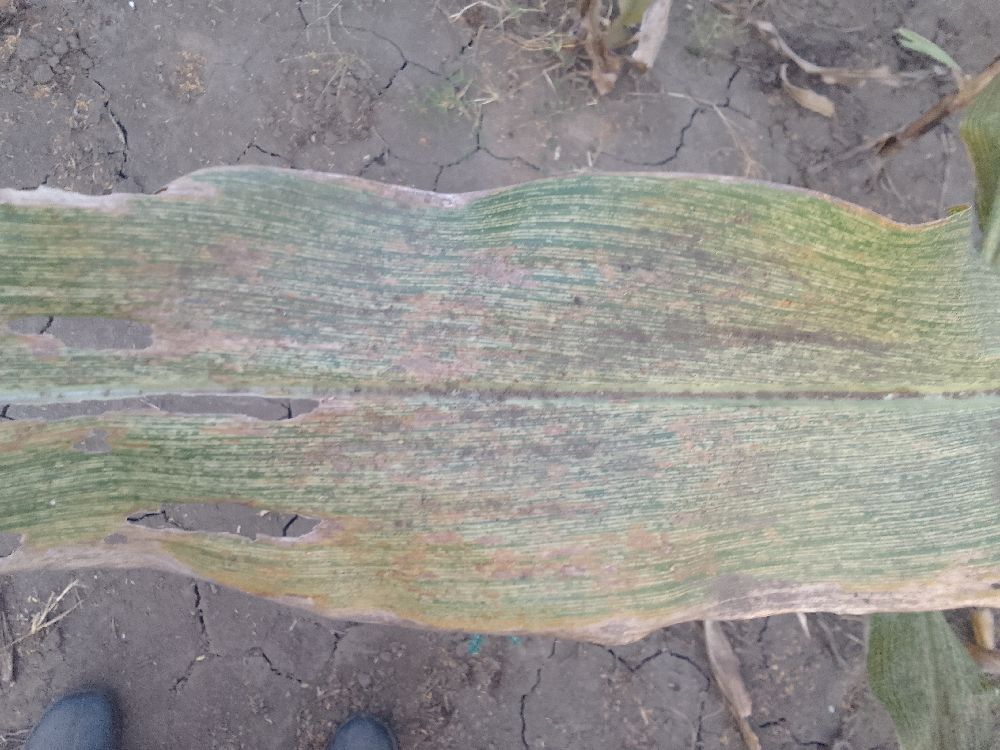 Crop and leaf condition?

maize, maize streak virus
